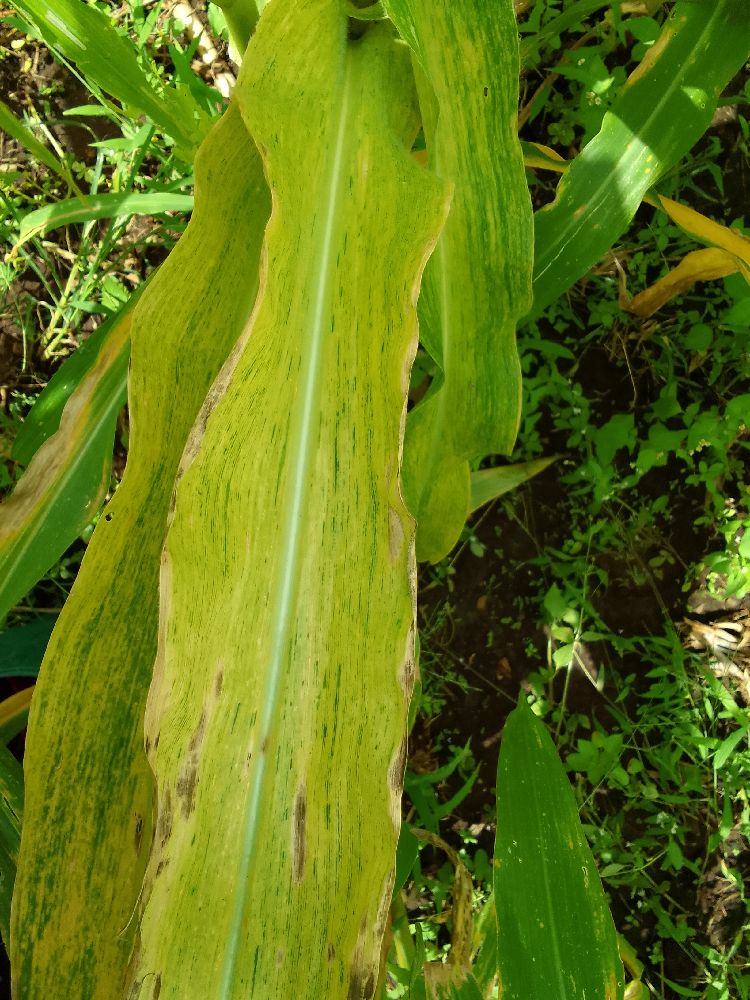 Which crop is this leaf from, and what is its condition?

maize, maize lethal necrosis
